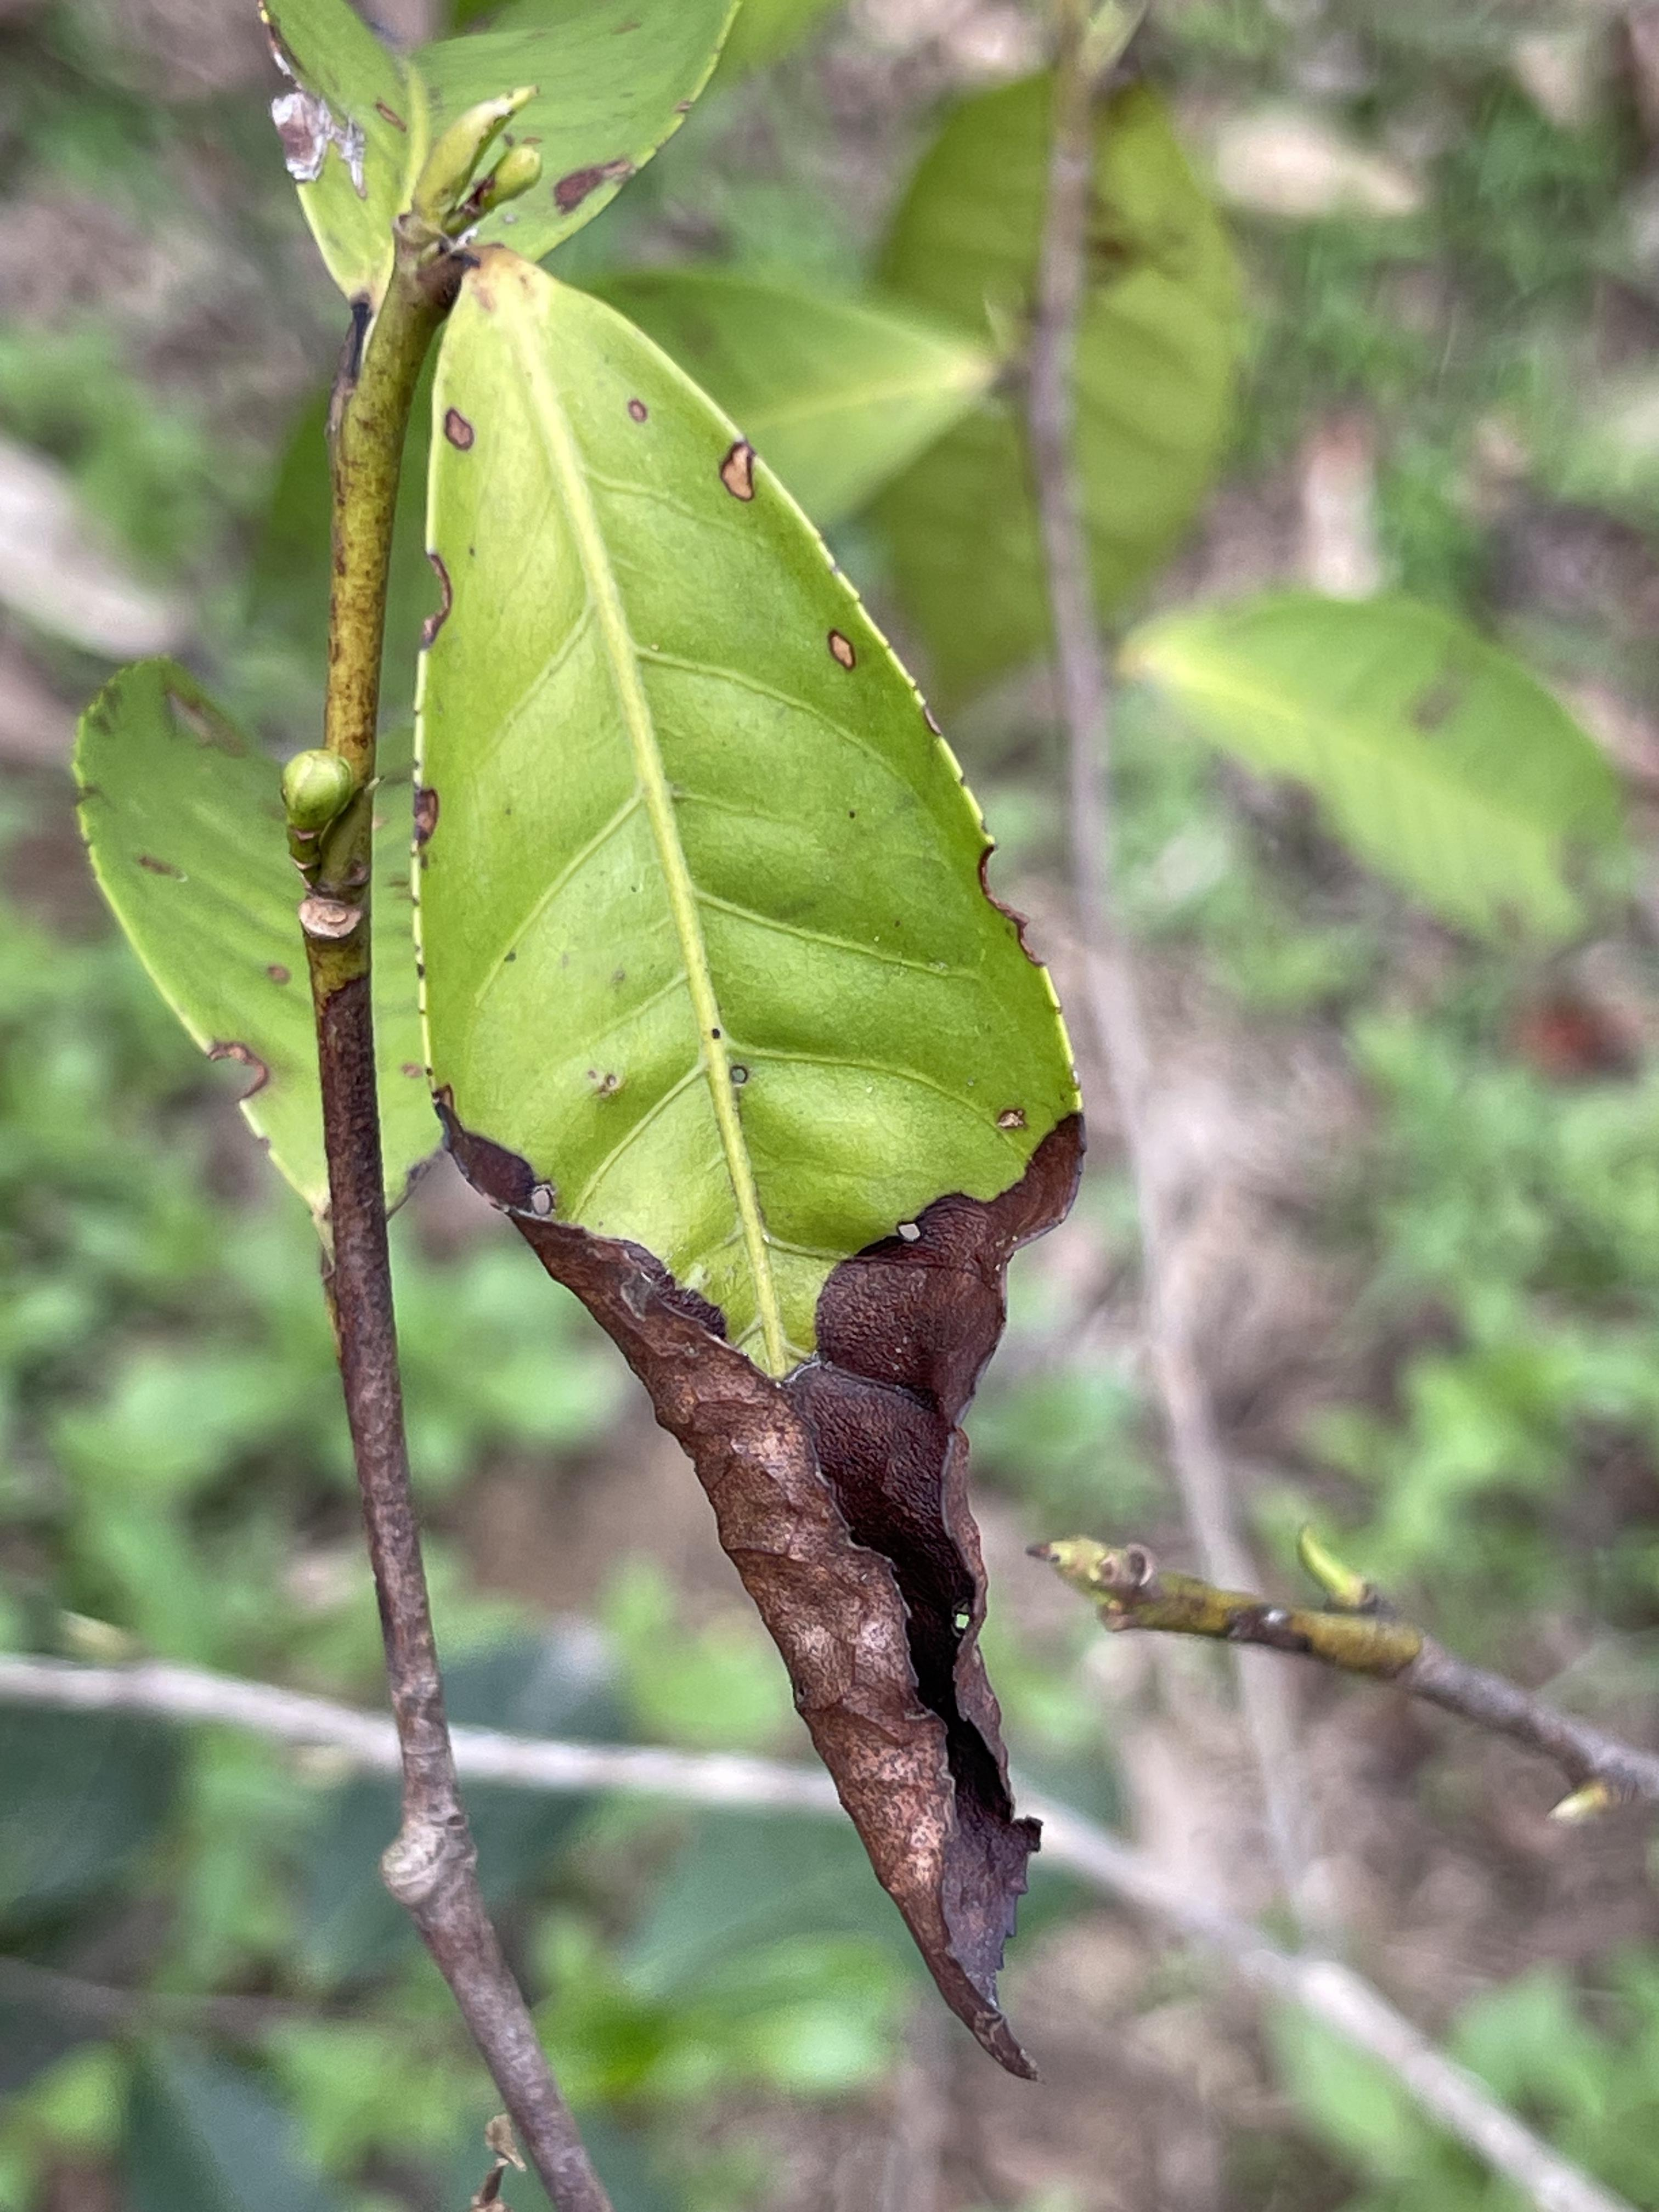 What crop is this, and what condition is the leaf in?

tea, blight
